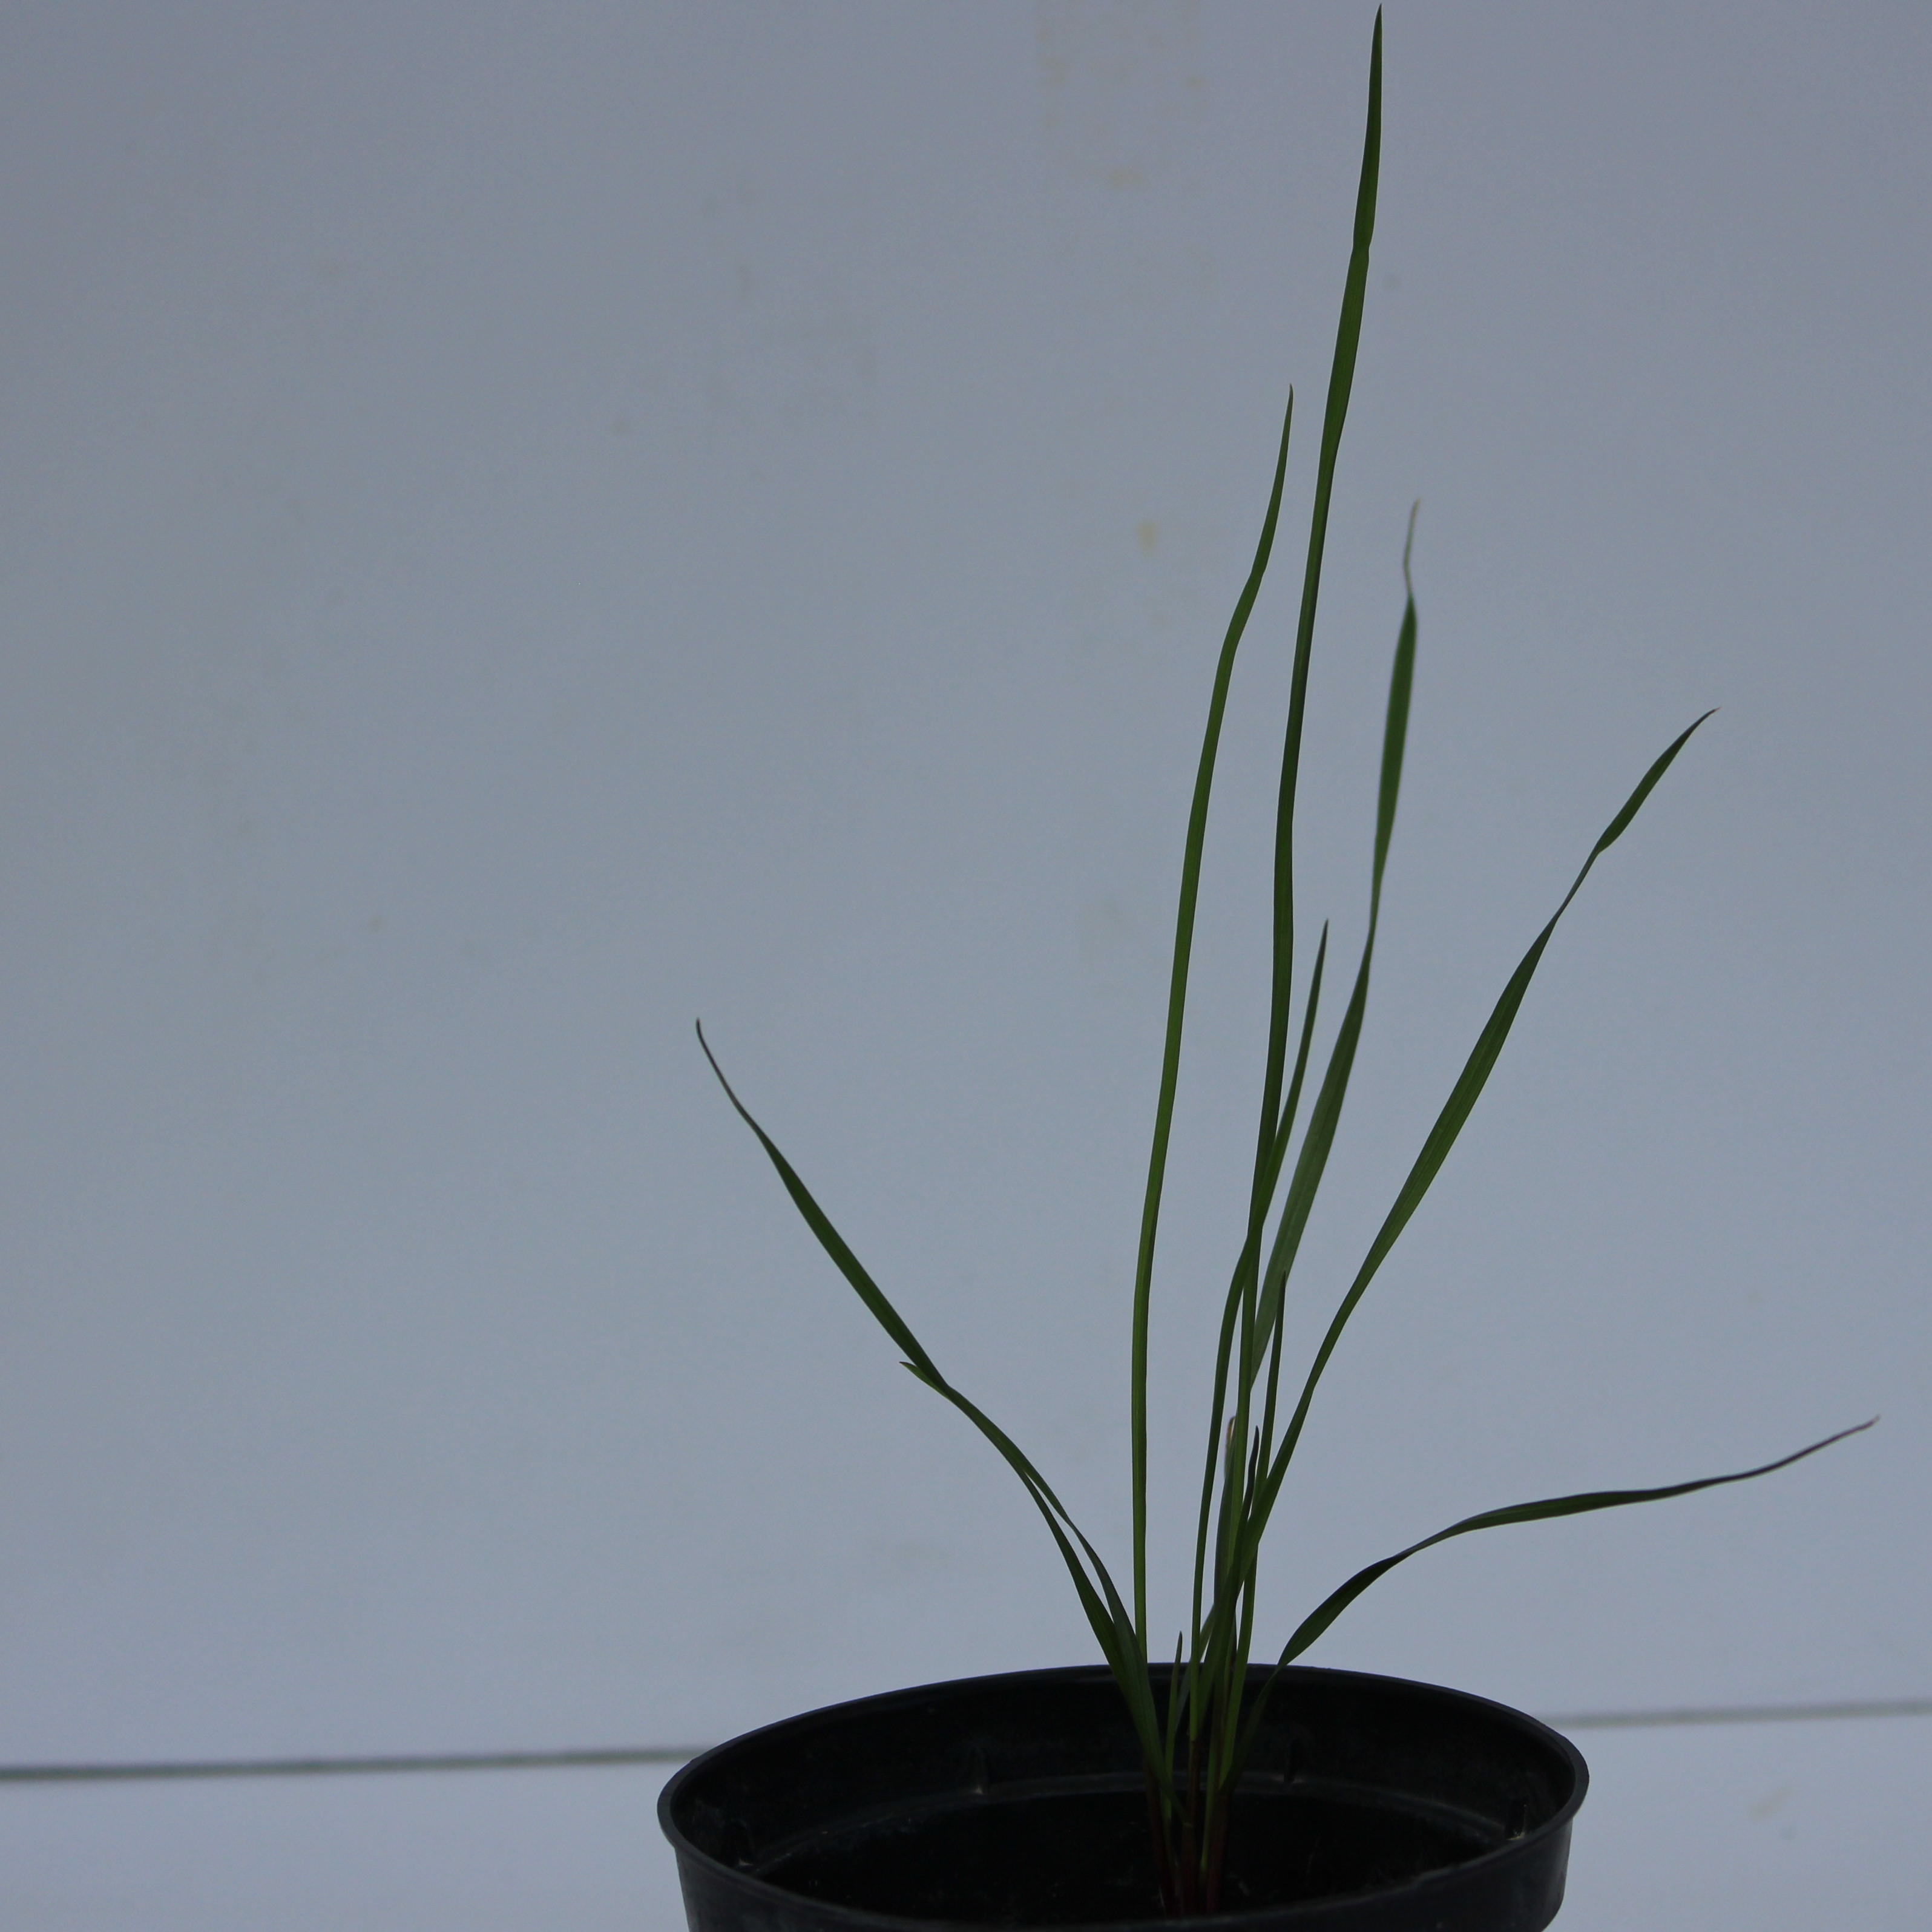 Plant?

Lolium multiflorum
